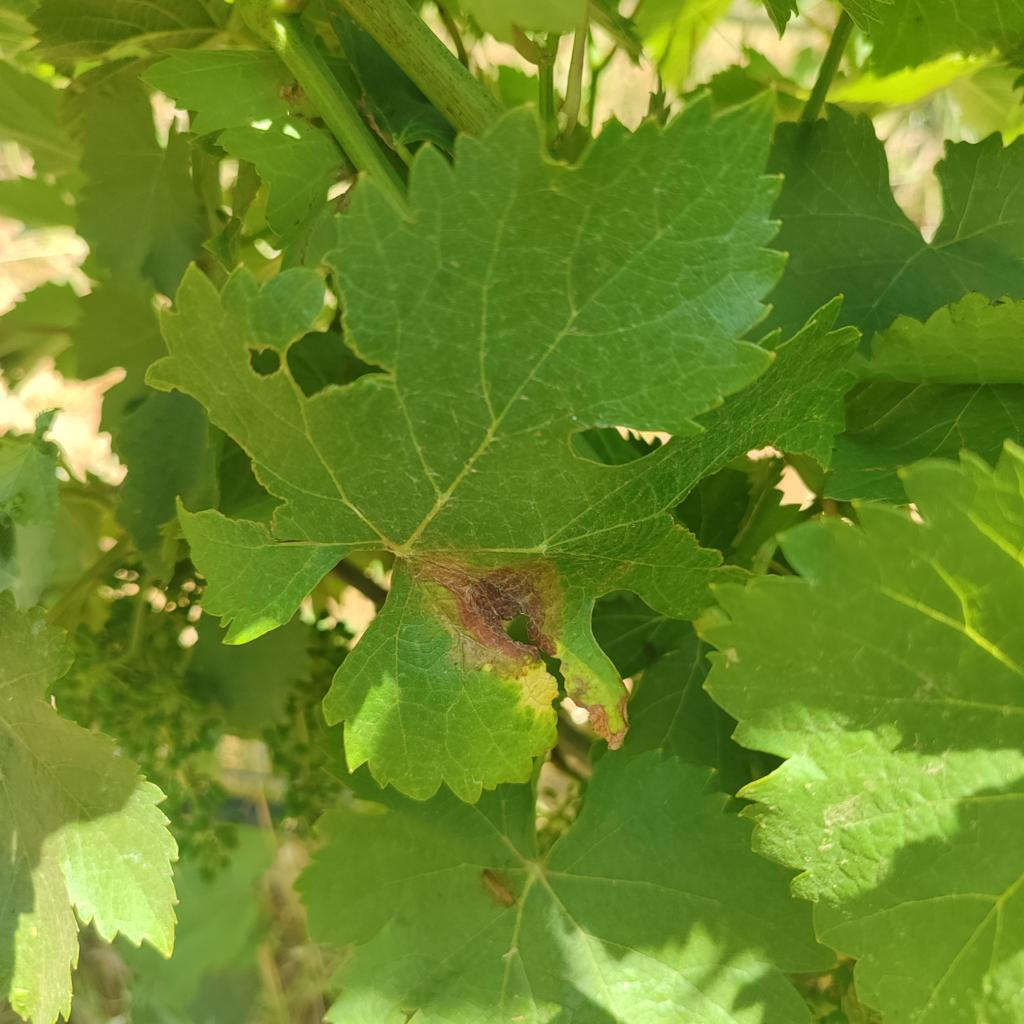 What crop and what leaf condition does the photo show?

grapevine, downy mildew
